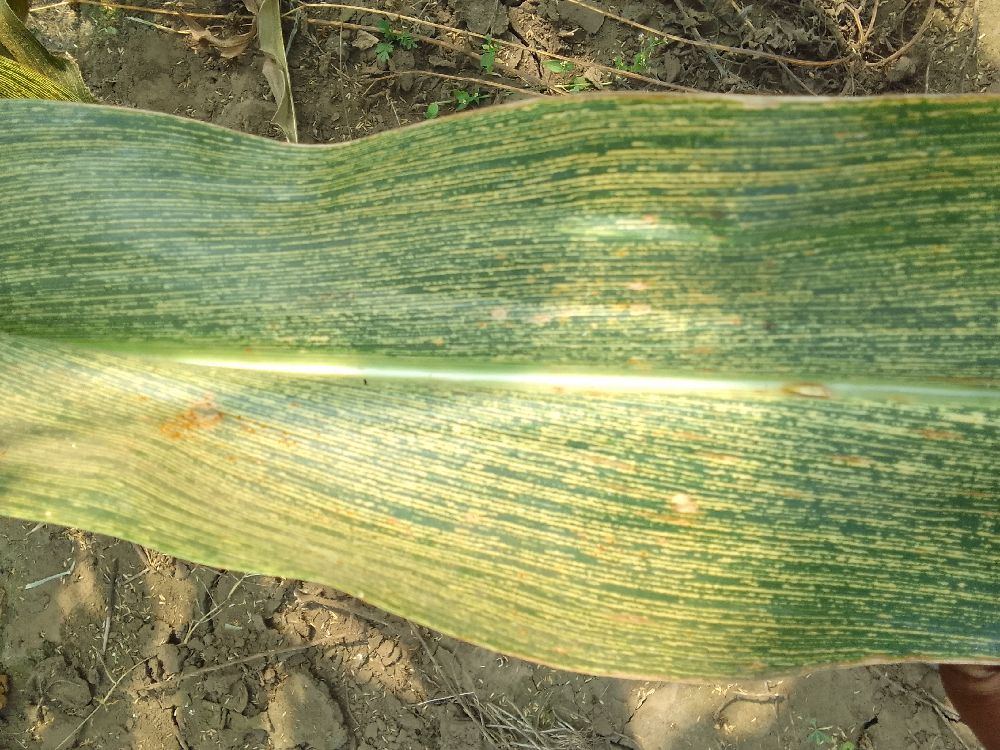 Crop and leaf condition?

maize, maize streak virus
